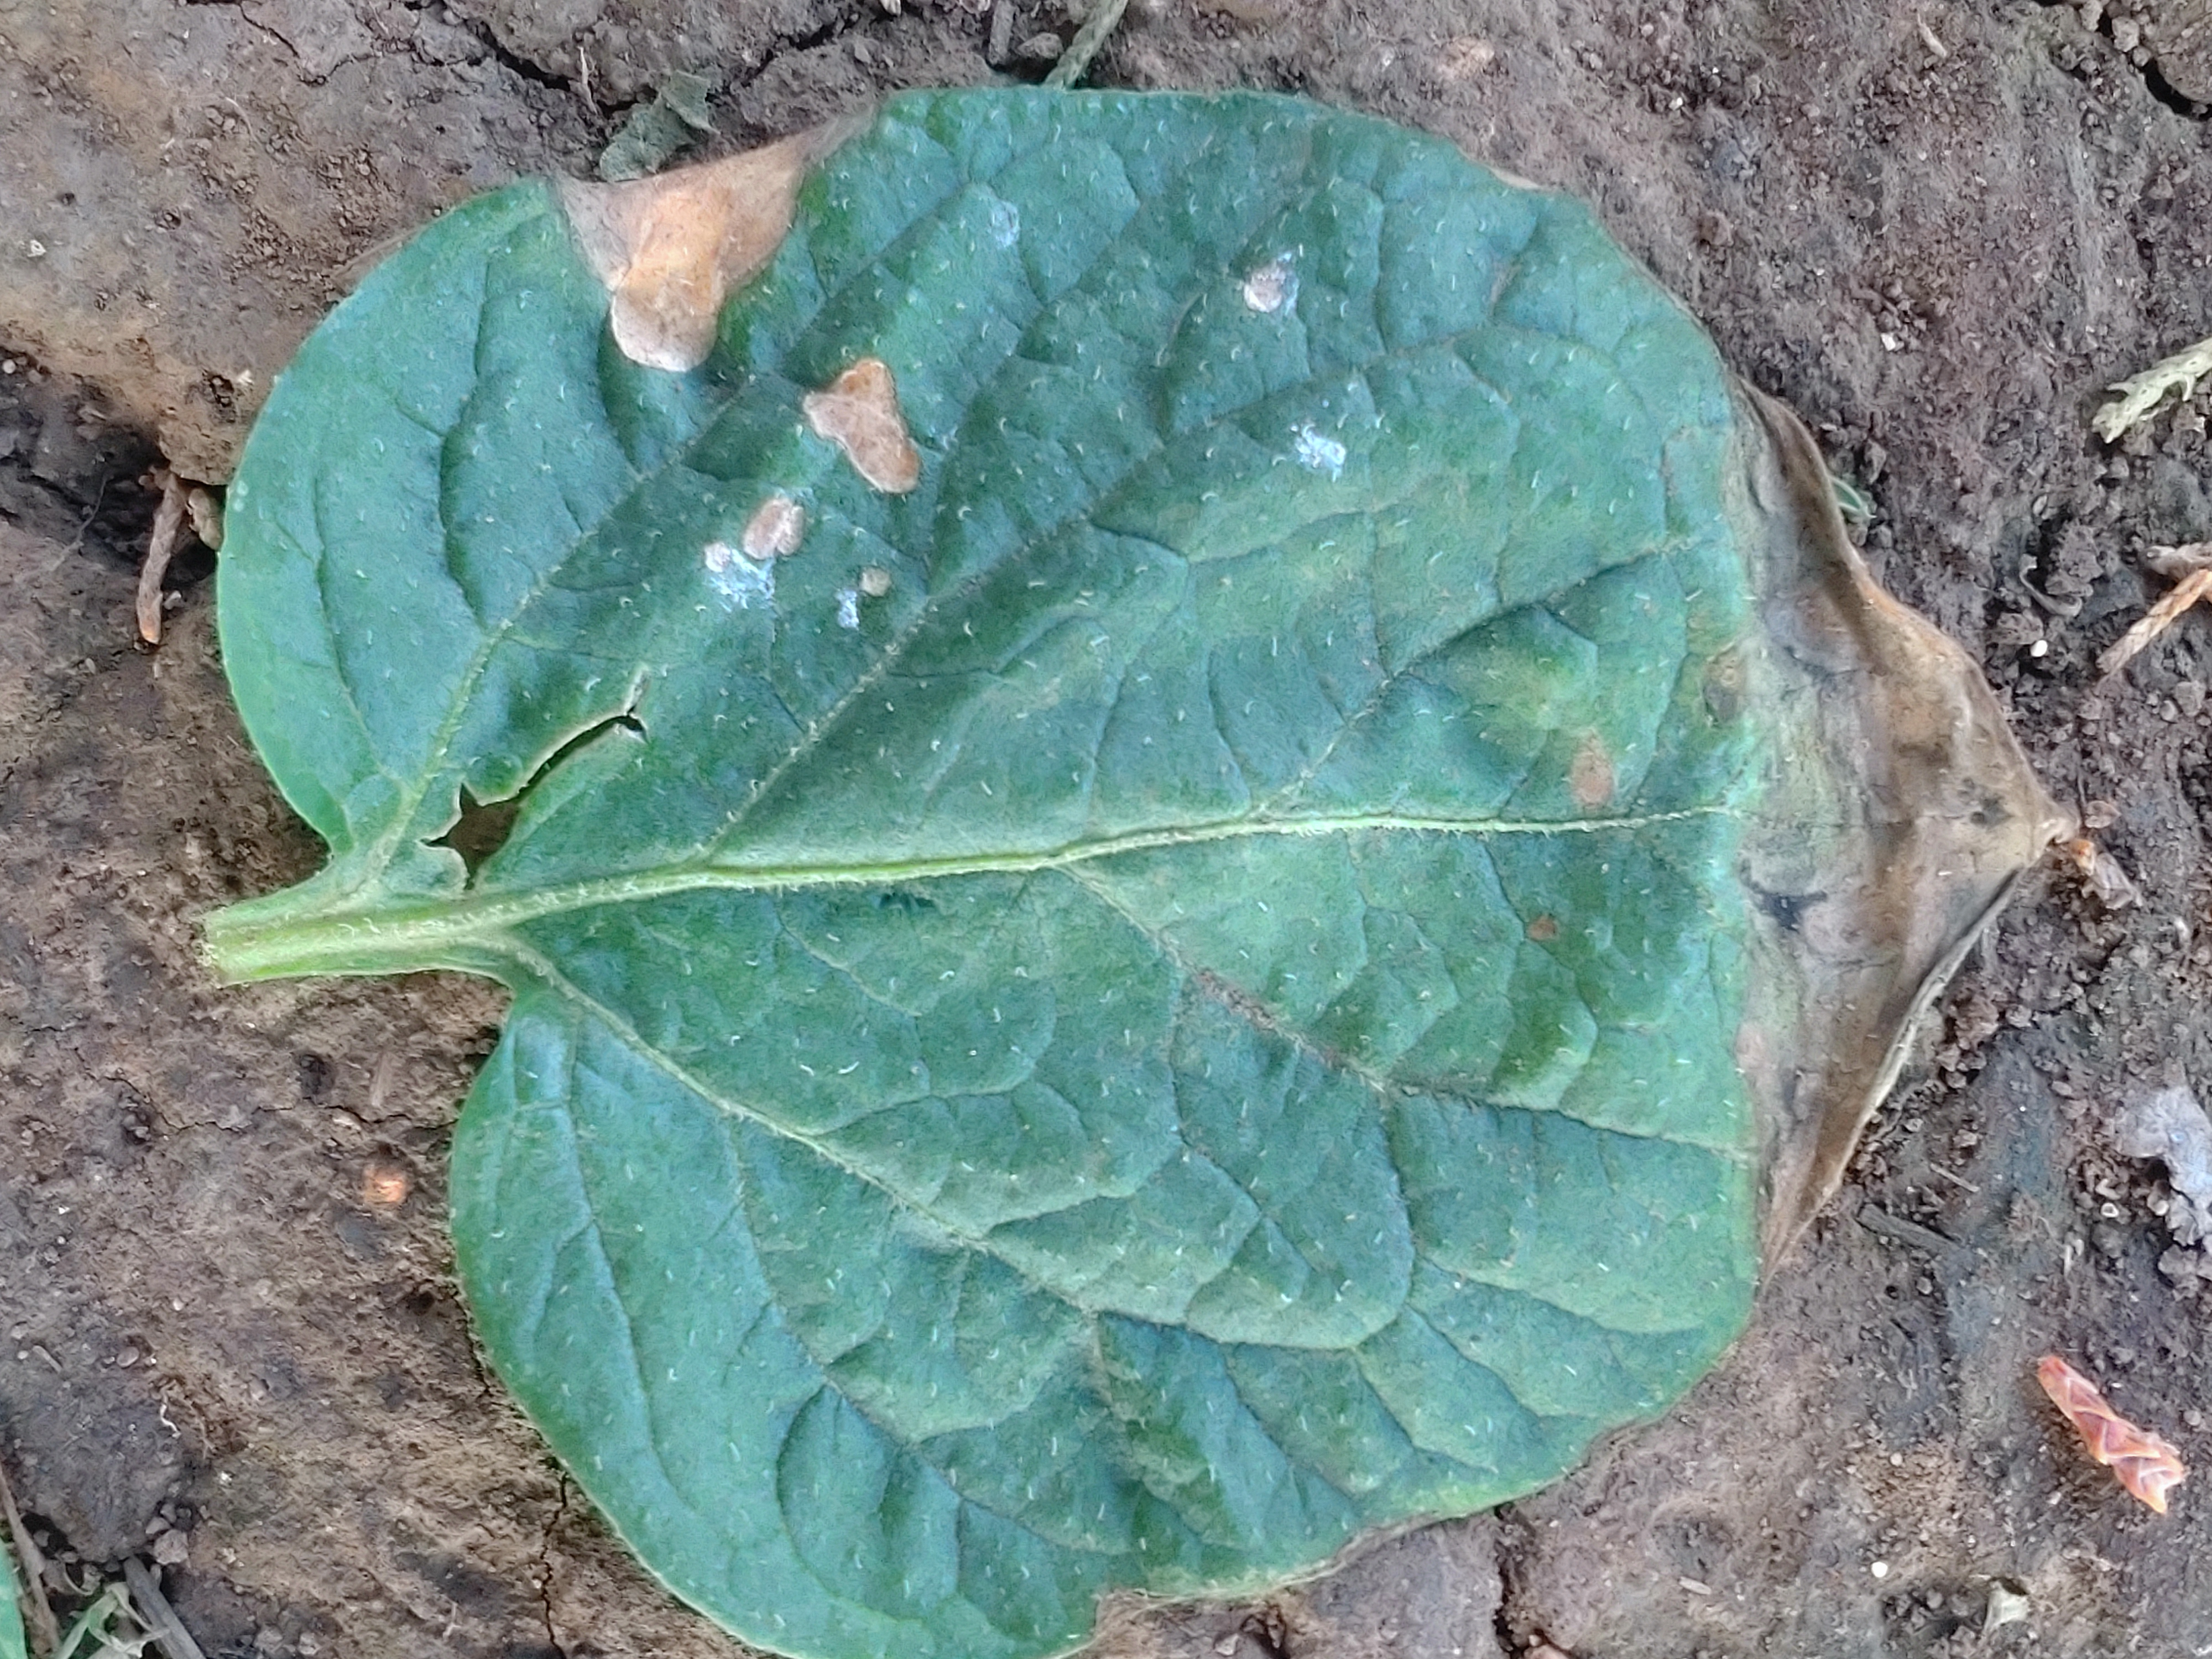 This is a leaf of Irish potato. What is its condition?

early blight
